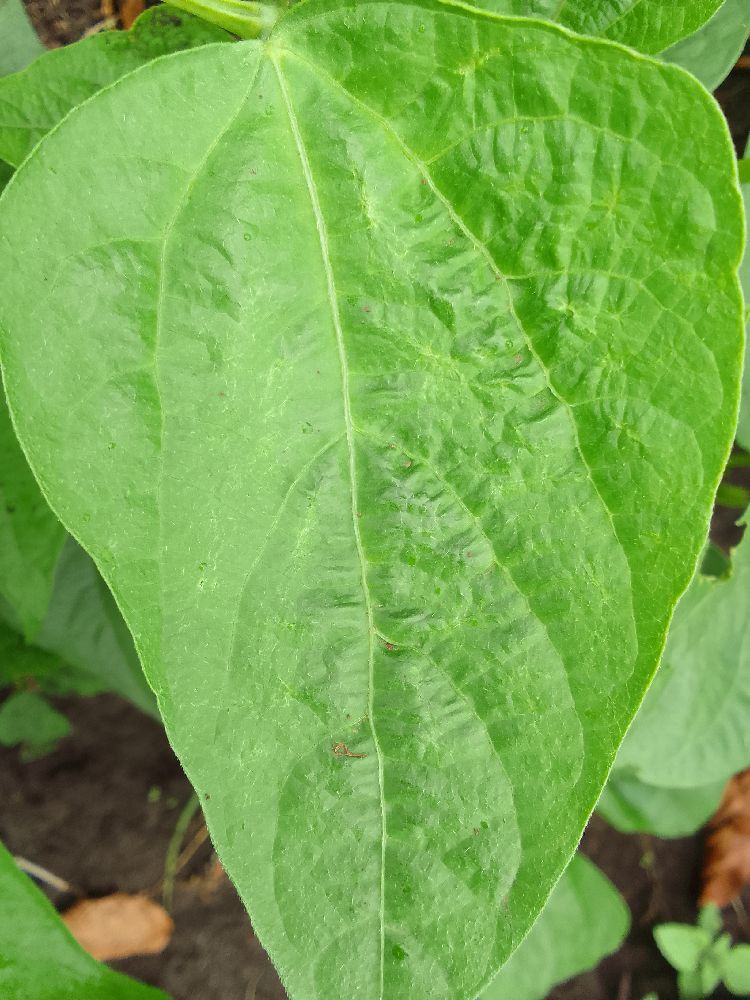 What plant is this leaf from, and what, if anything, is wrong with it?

common bean, healthy
